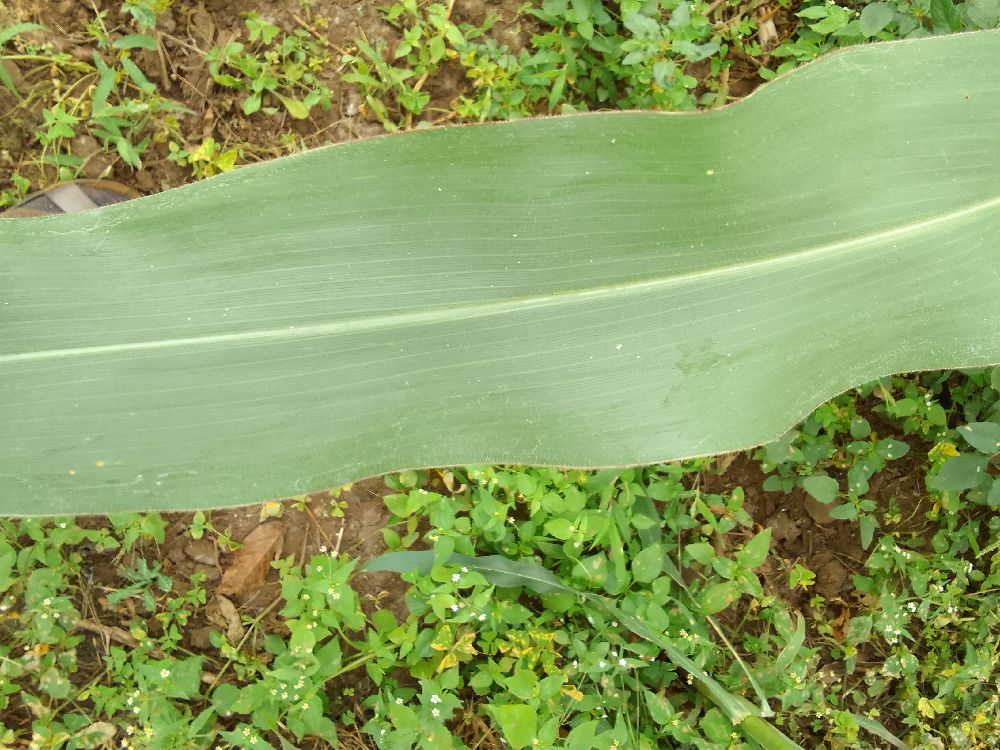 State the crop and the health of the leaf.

maize, healthy
